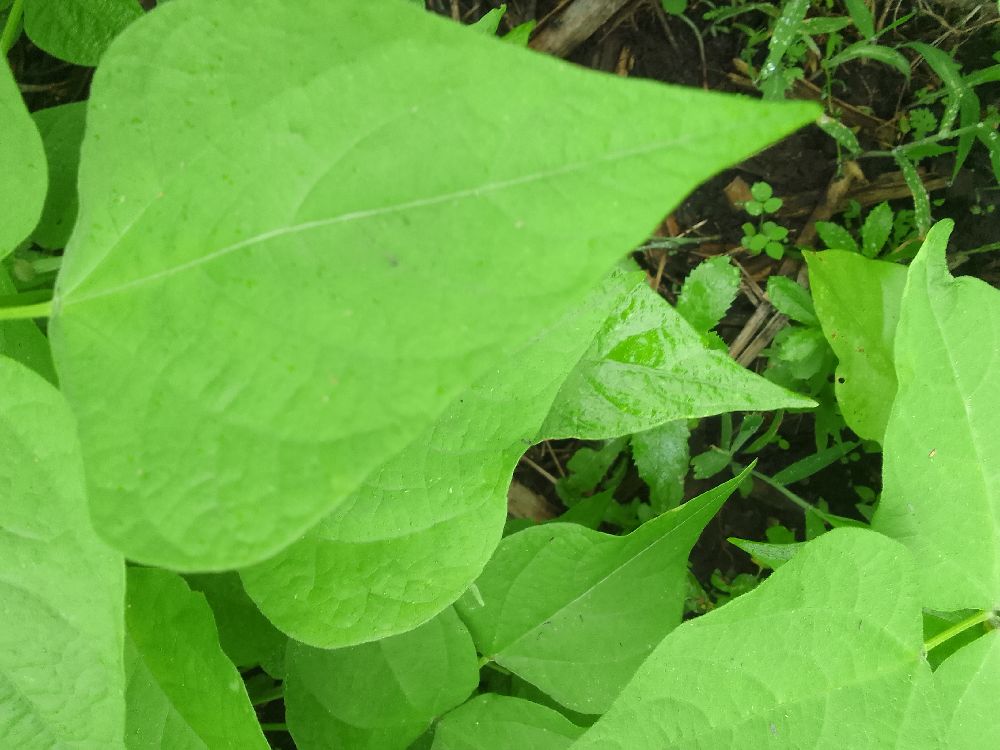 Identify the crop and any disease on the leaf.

common bean, healthy
